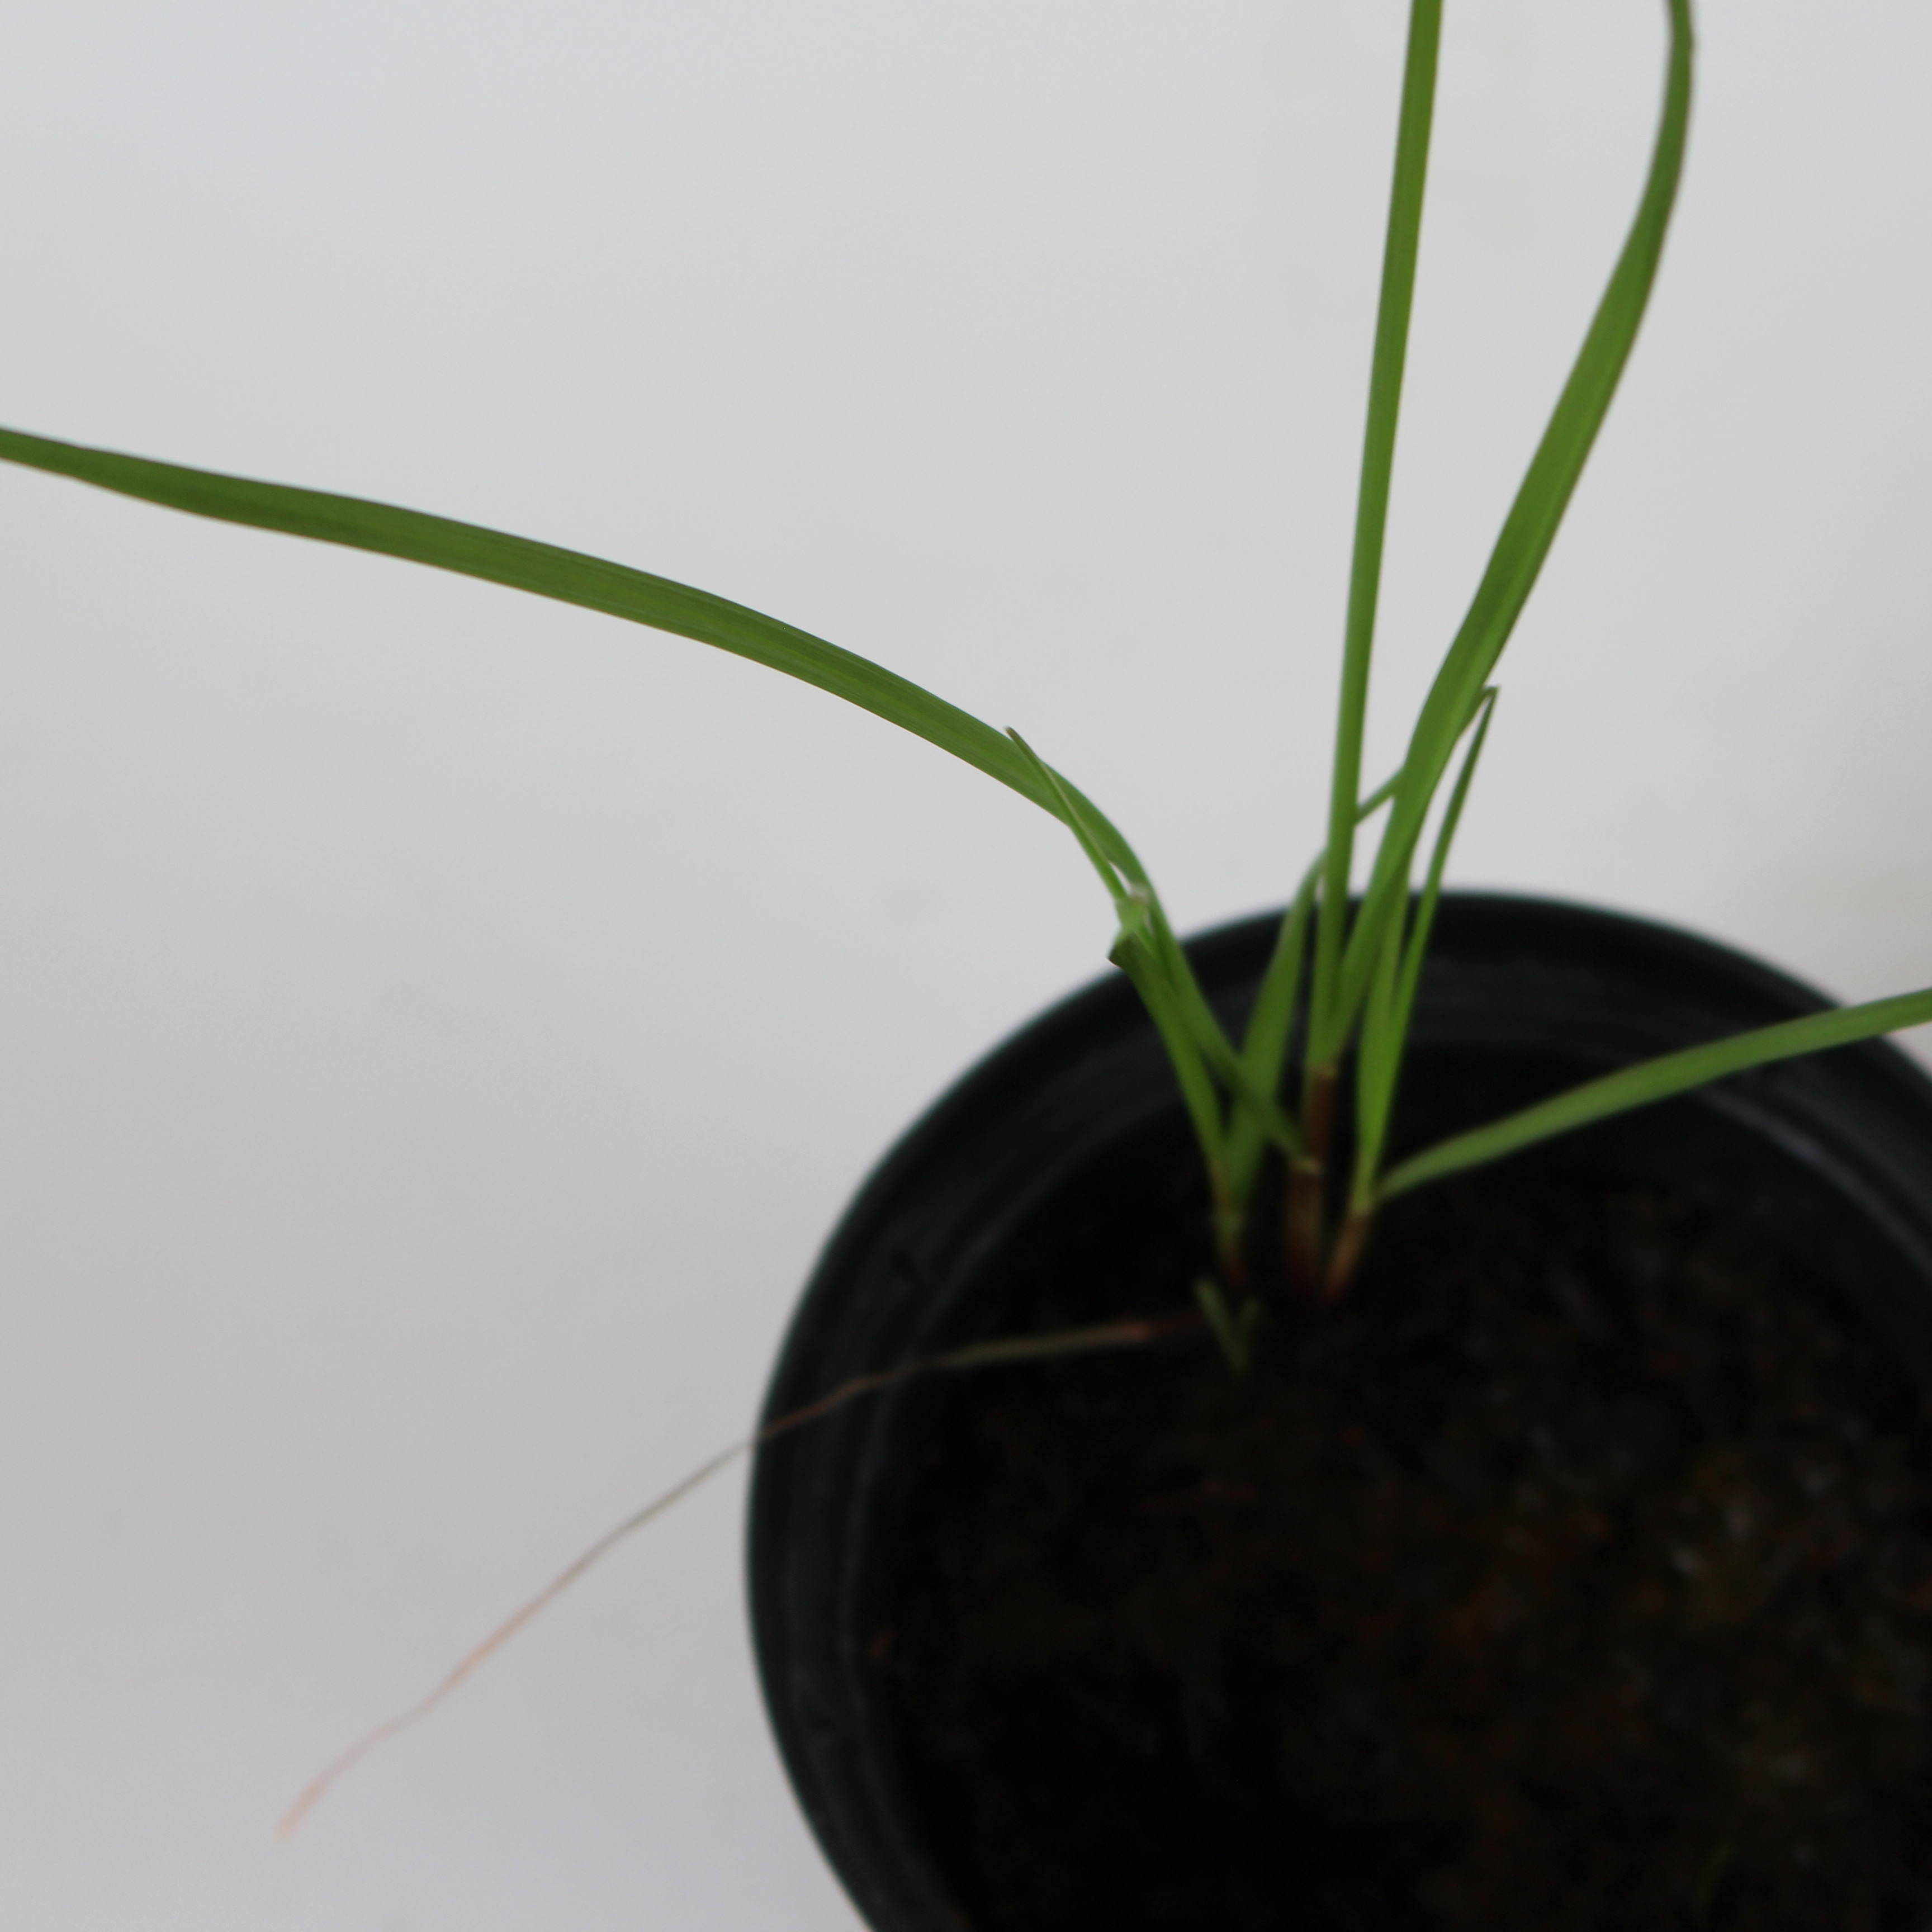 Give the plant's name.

Lolium multiflorum
